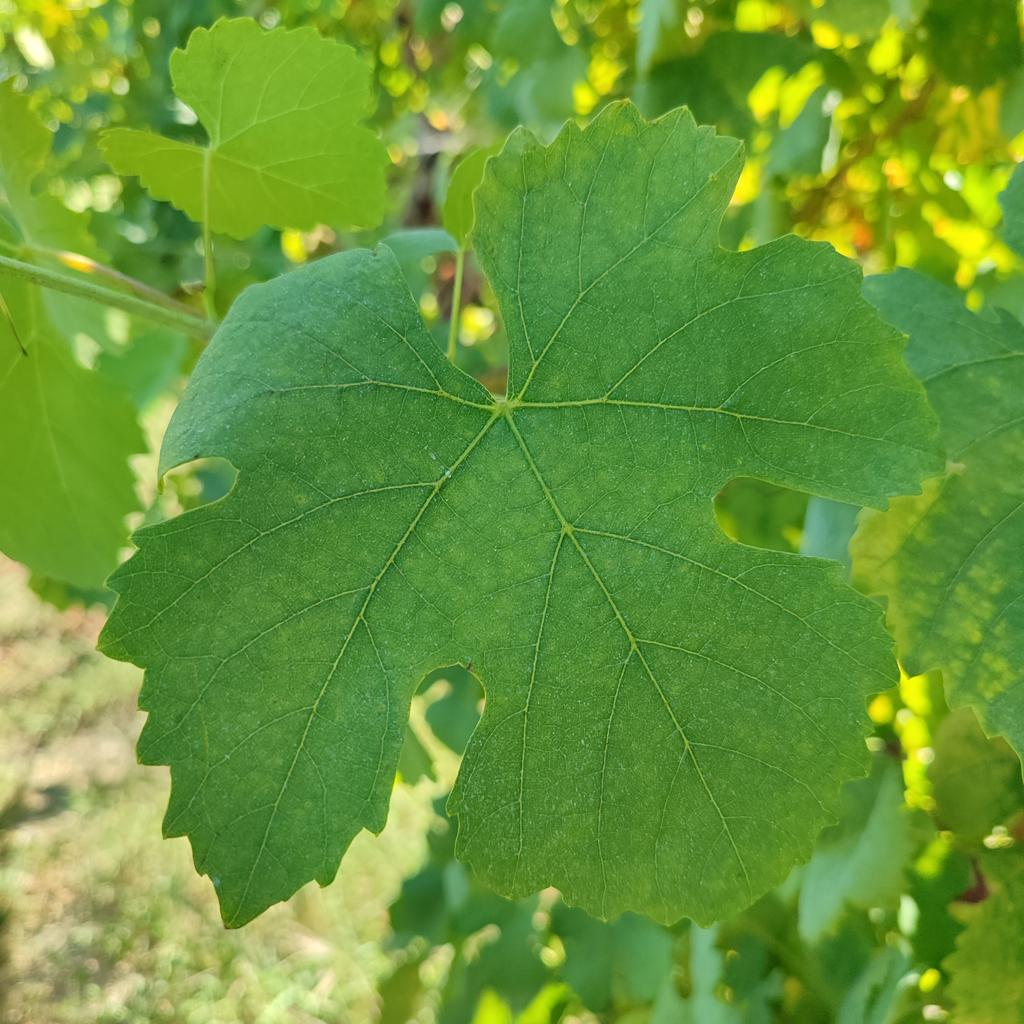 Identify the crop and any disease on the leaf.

grapevine, healthy
